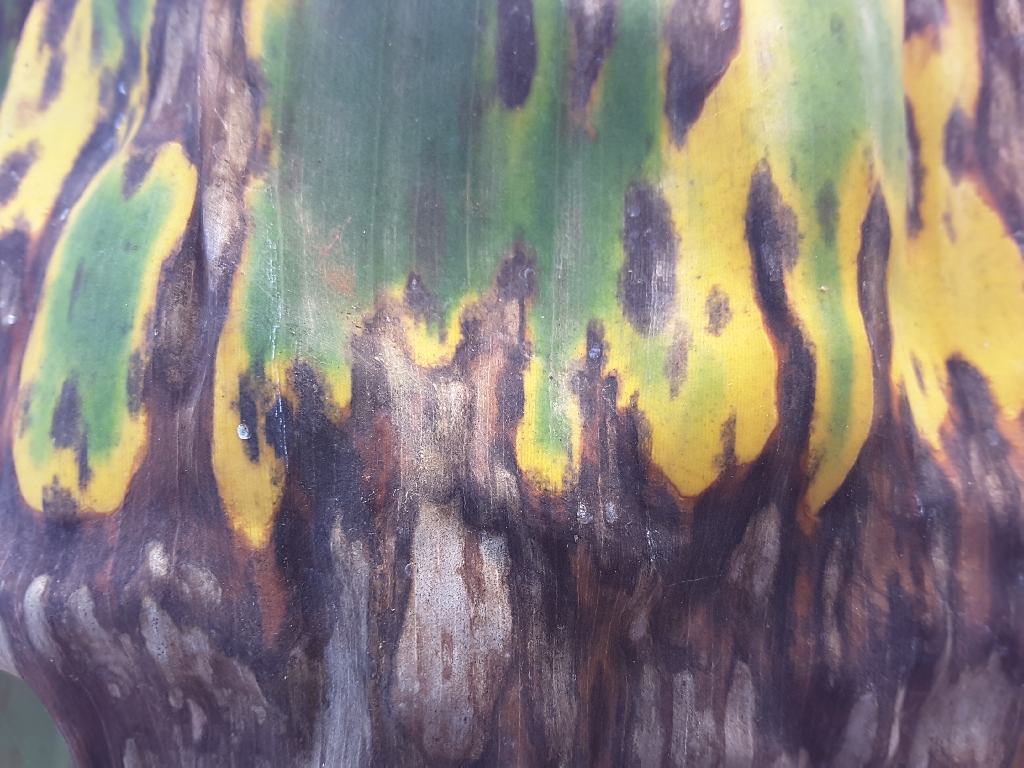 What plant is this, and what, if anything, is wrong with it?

banana, black sigatoka
